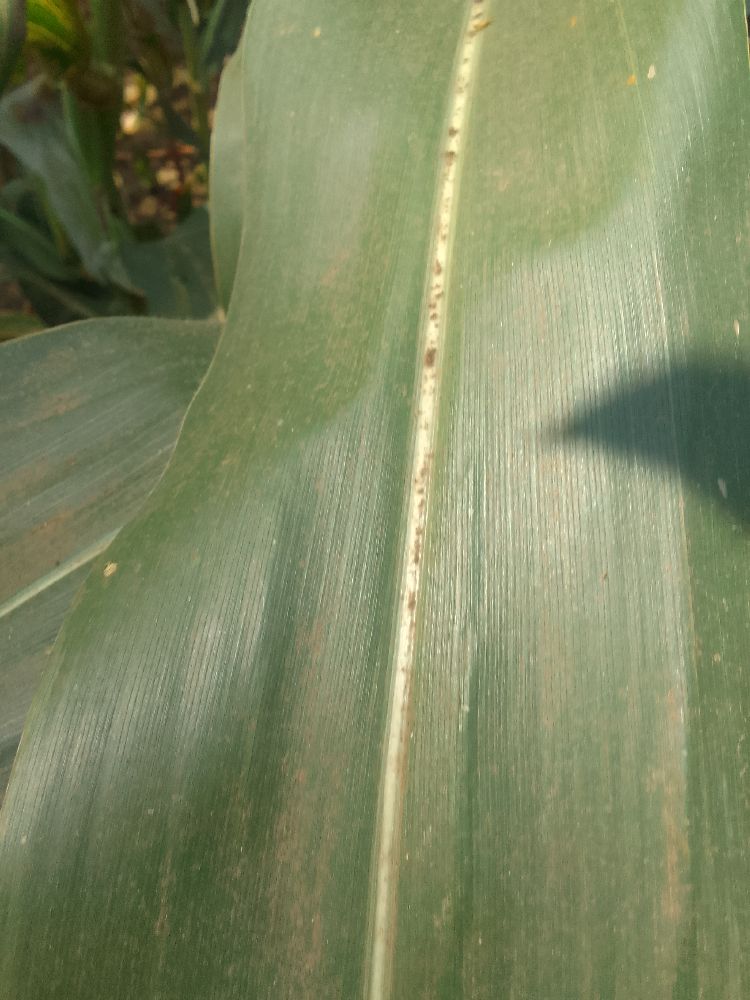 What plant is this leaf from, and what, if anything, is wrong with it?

maize, healthy
